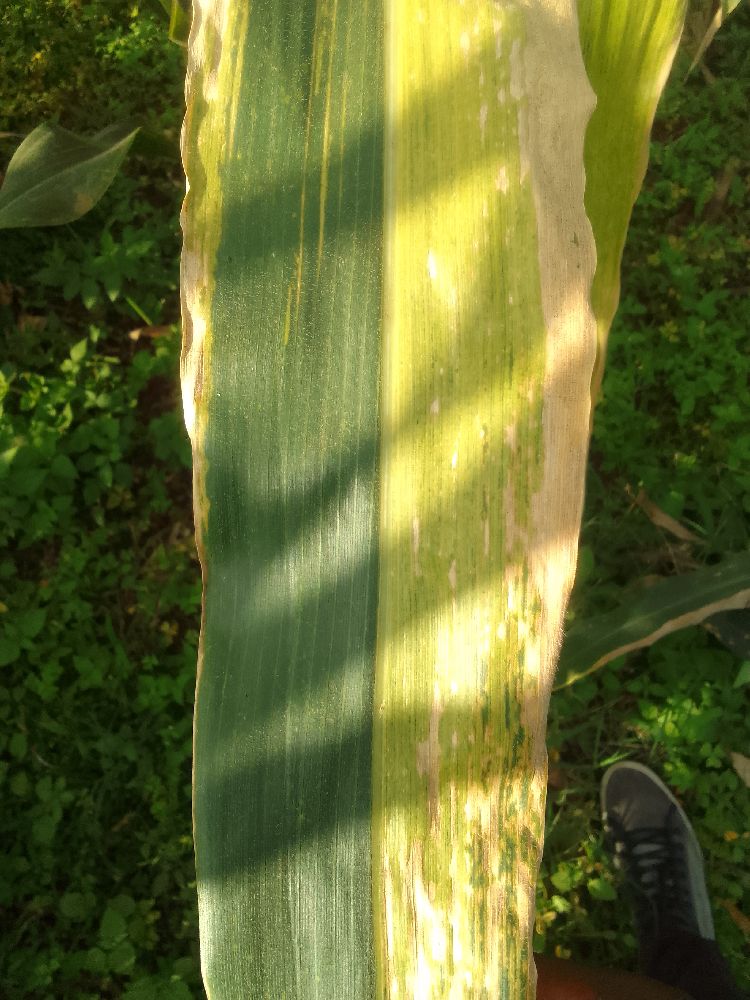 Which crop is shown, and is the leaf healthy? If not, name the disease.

maize, maize lethal necrosis
